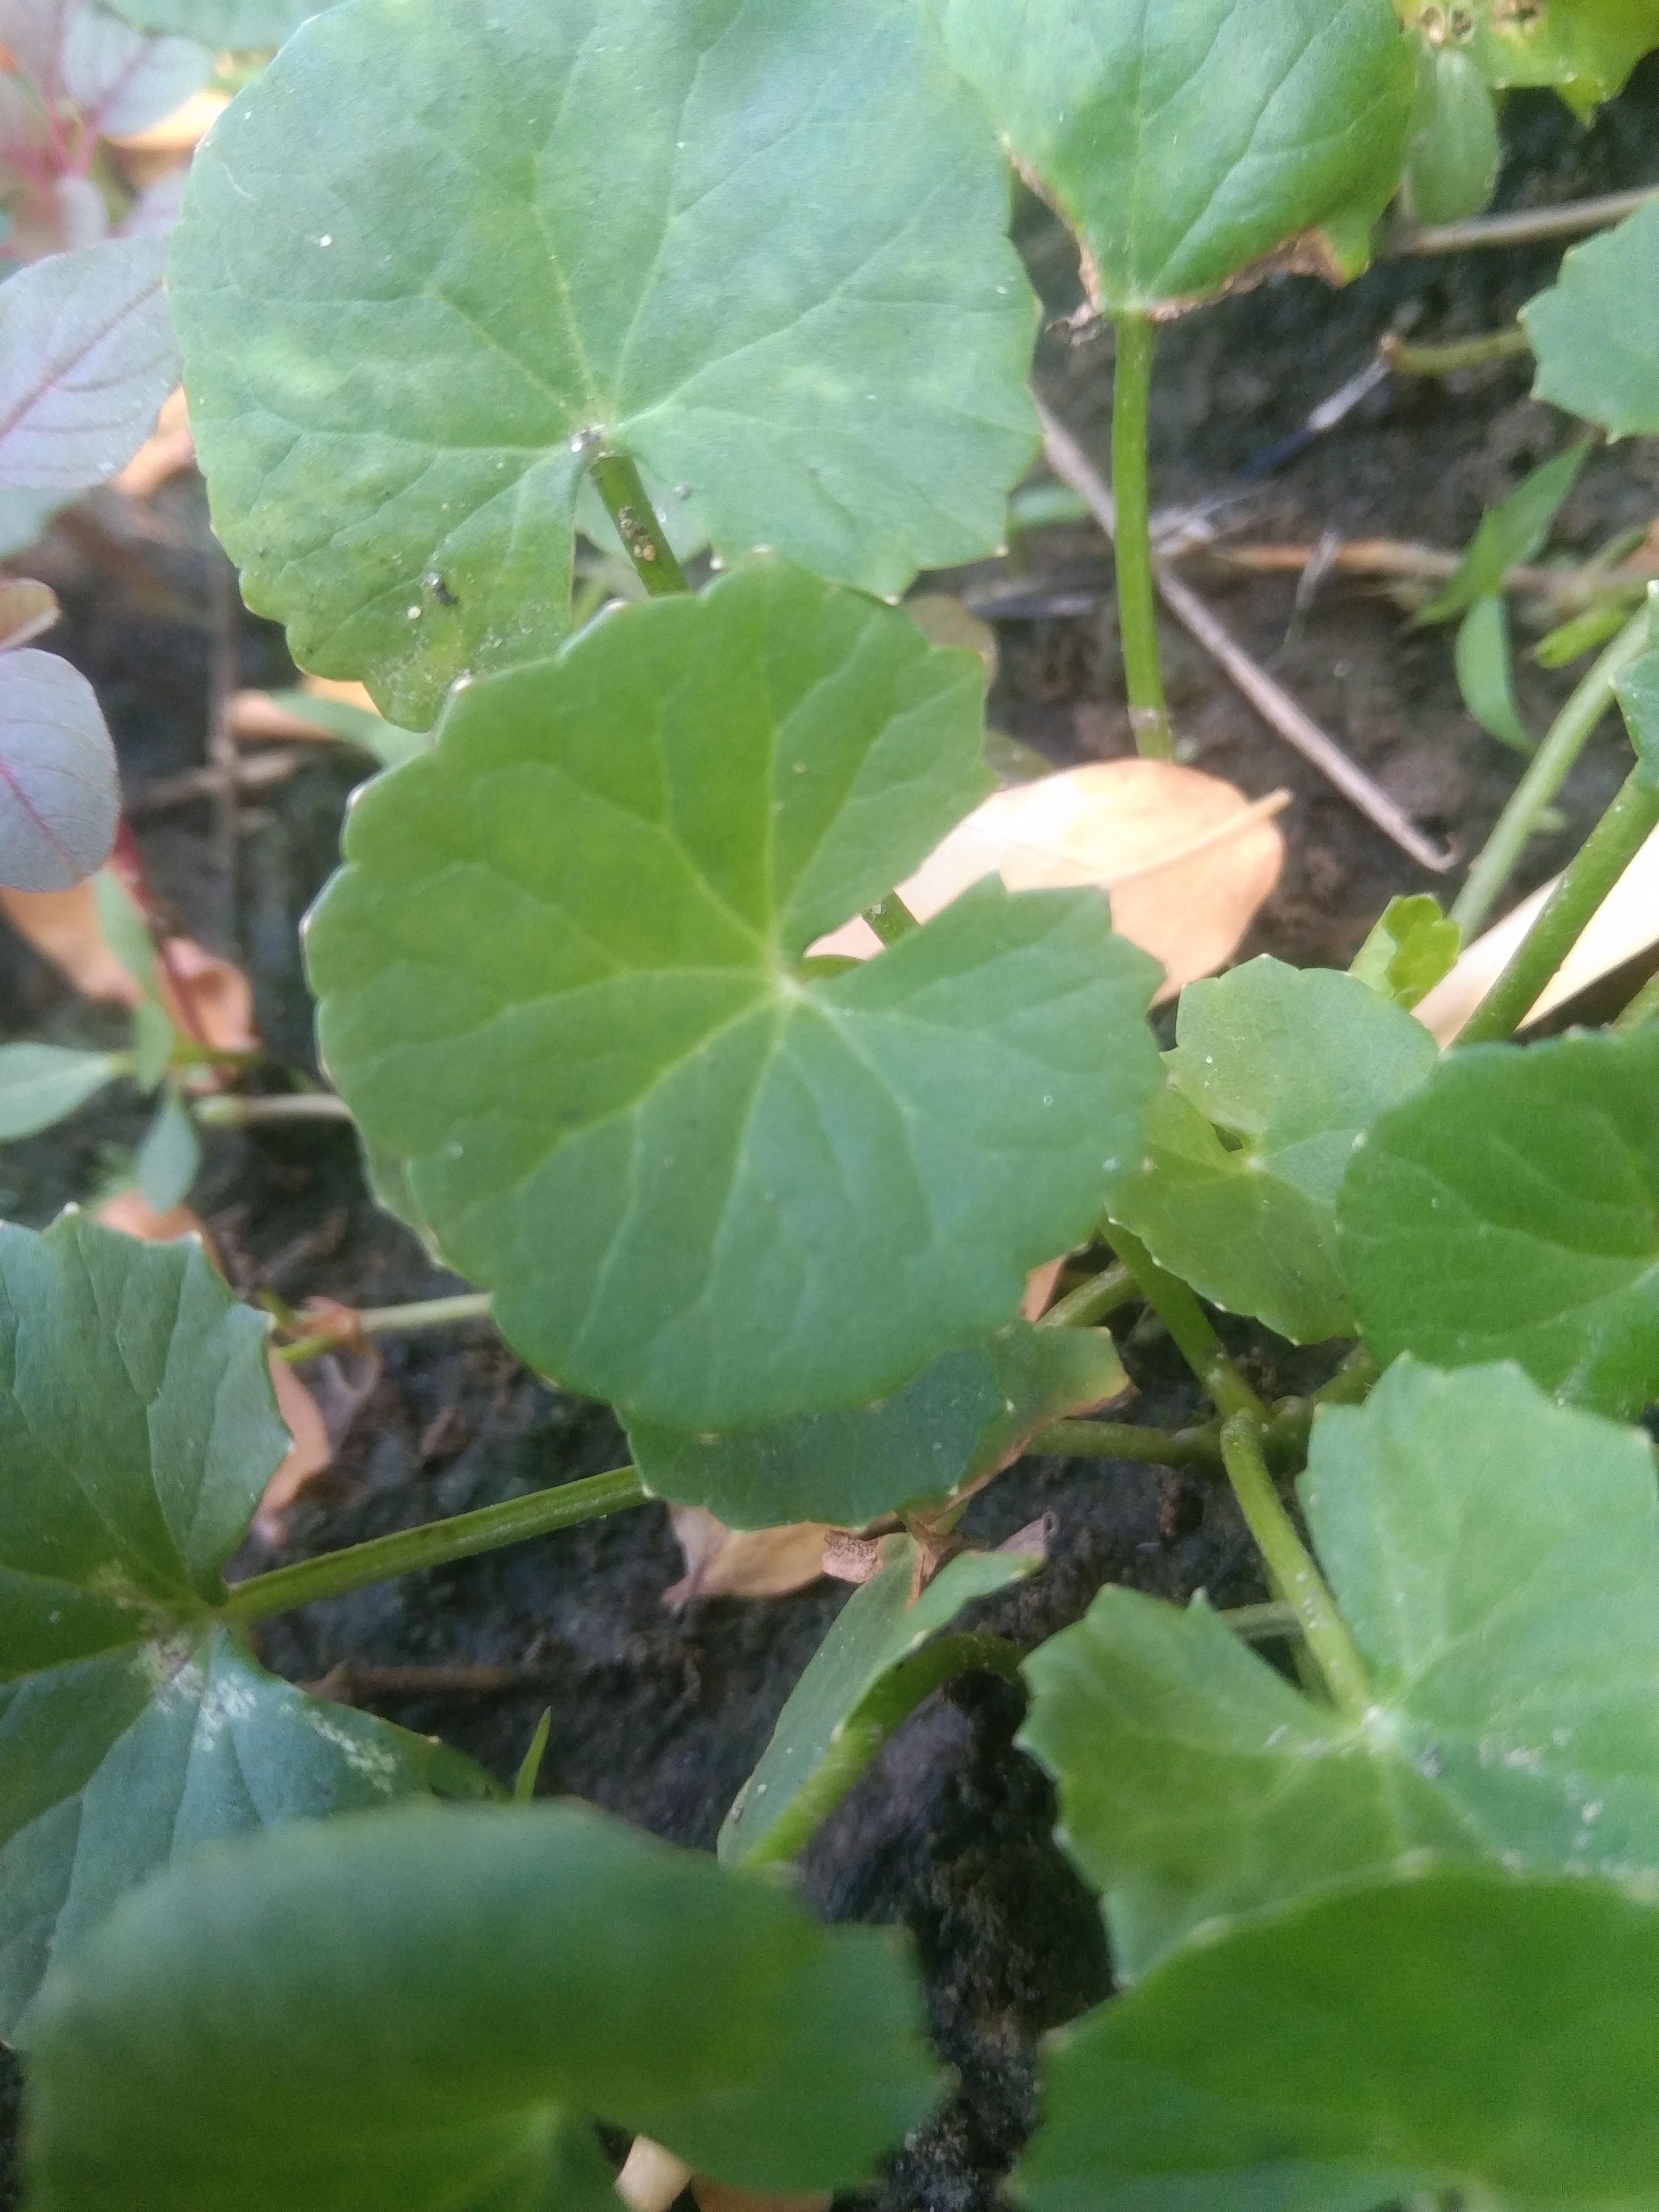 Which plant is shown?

thankuni
